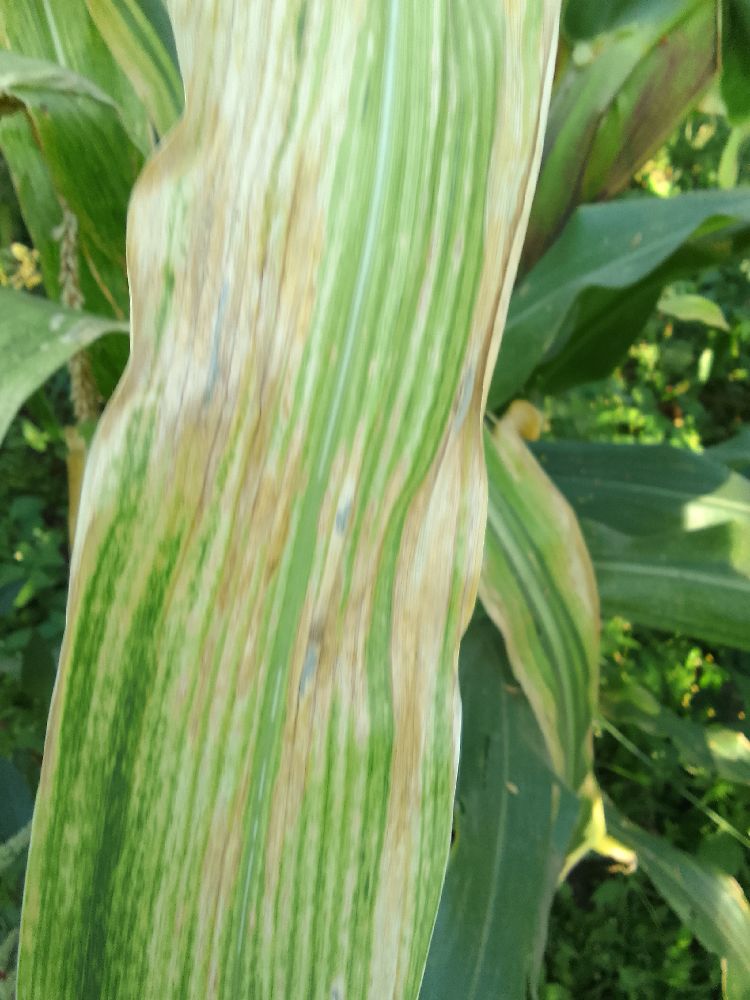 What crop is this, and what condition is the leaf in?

maize, maize lethal necrosis
